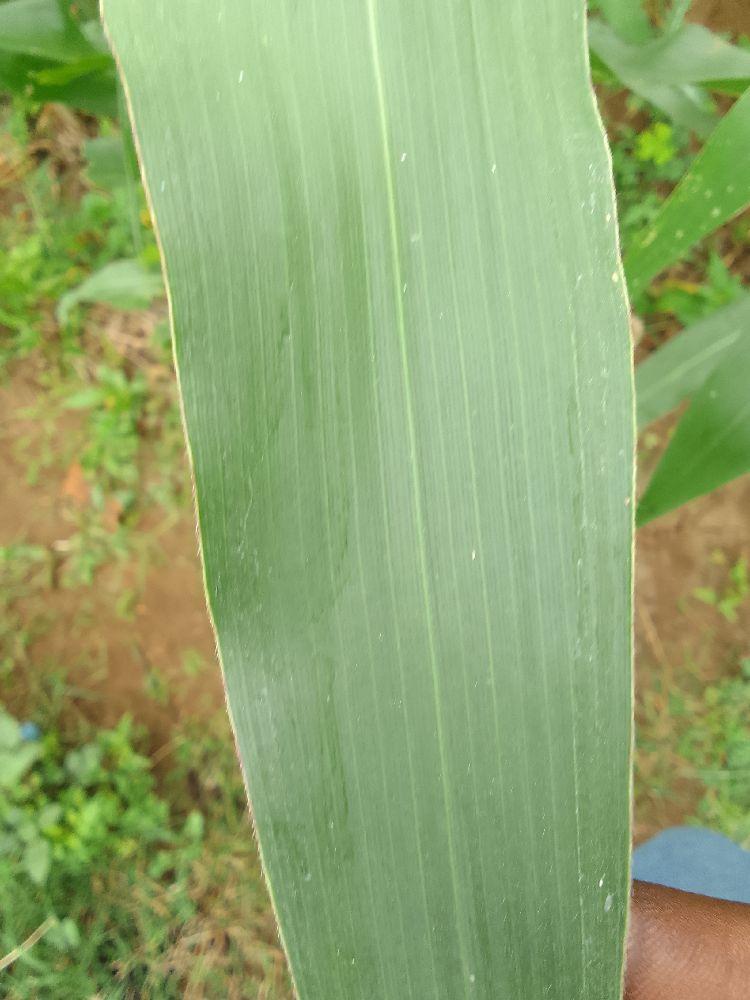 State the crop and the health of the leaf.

maize, healthy
